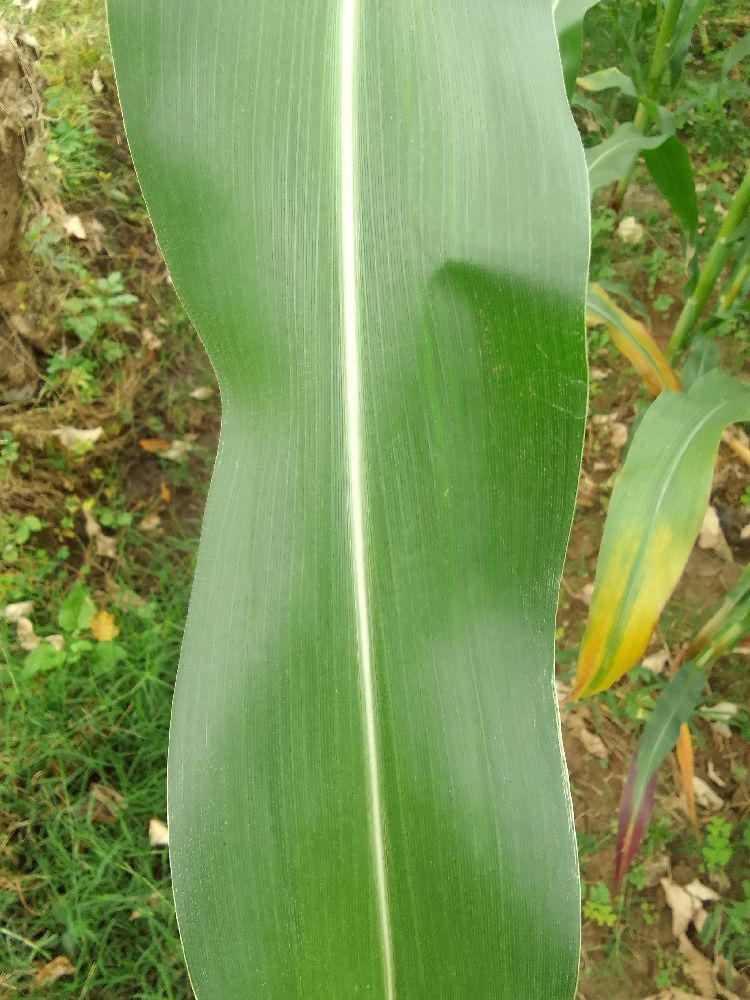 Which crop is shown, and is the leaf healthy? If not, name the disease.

maize, healthy
